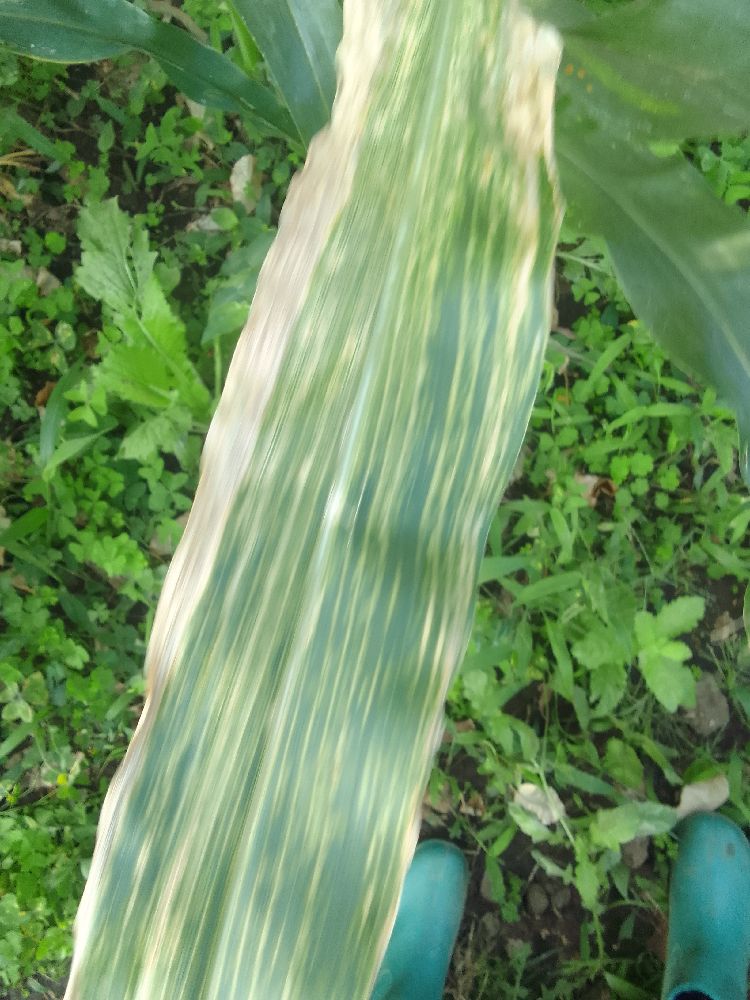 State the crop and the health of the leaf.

maize, maize lethal necrosis
